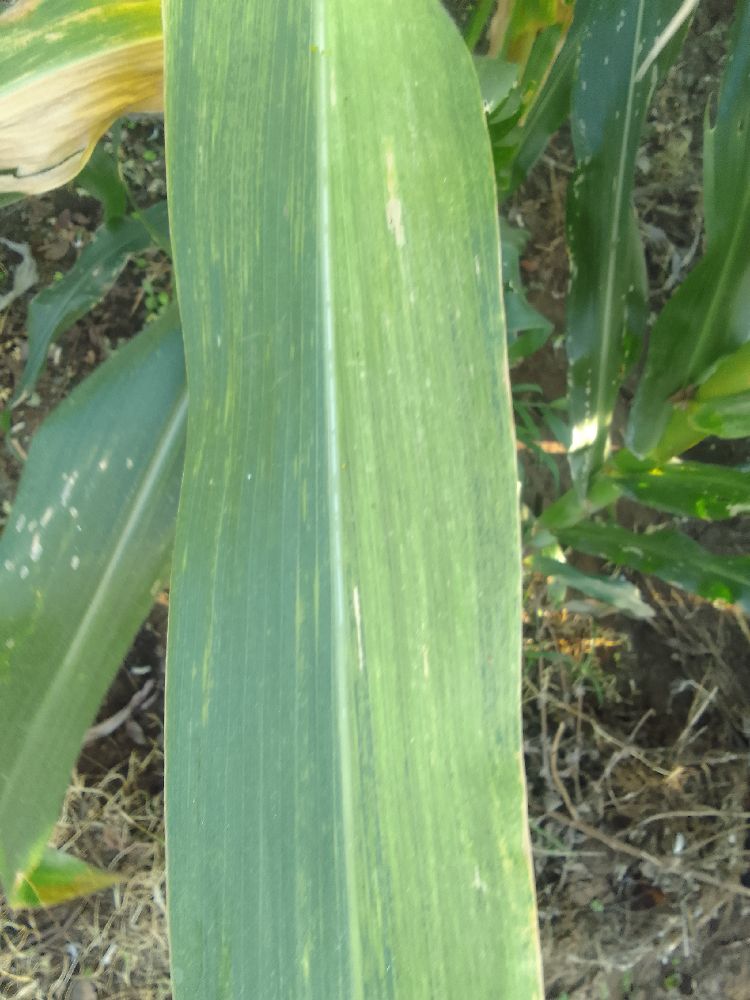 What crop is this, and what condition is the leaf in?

maize, maize lethal necrosis
